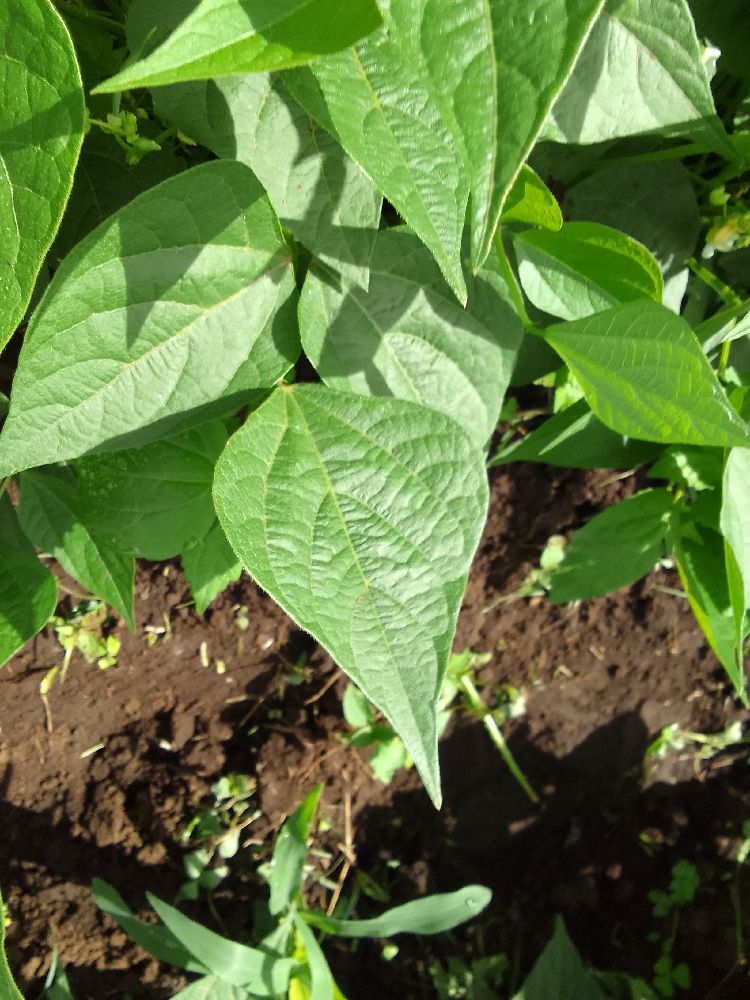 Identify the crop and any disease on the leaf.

common bean, healthy
